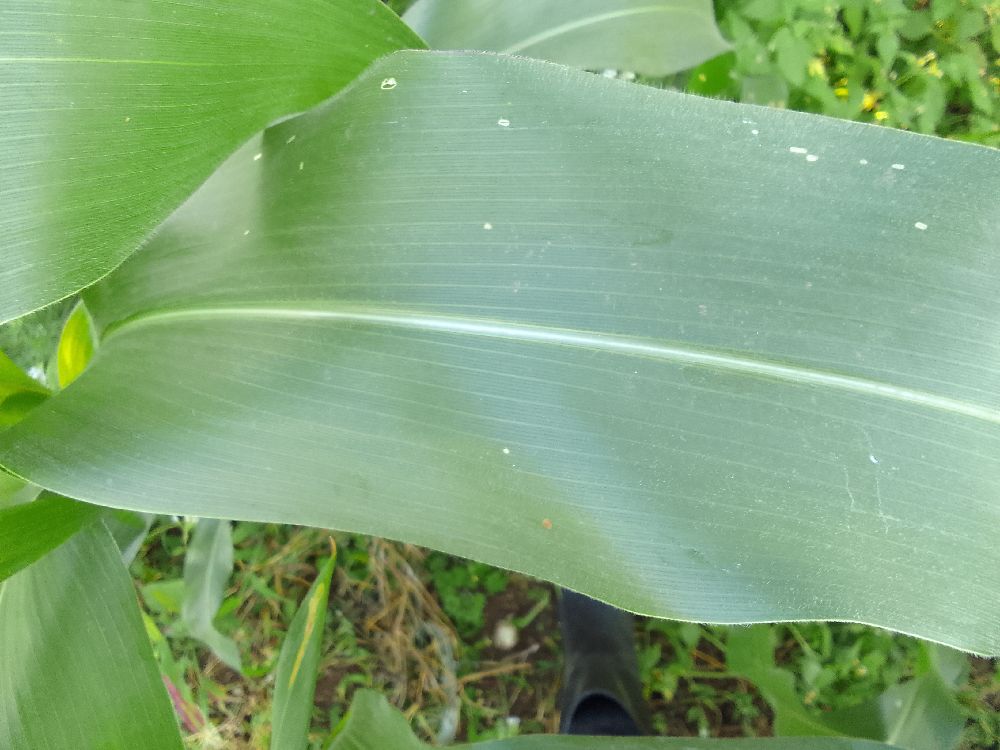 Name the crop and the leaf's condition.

maize, healthy
